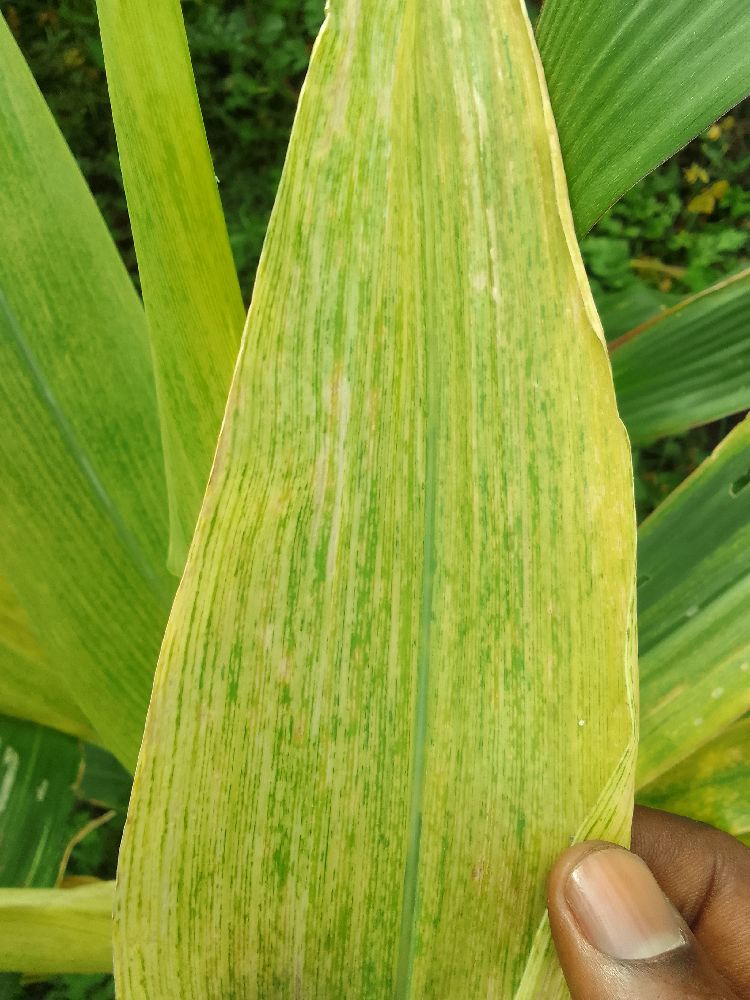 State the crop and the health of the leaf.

maize, maize lethal necrosis
